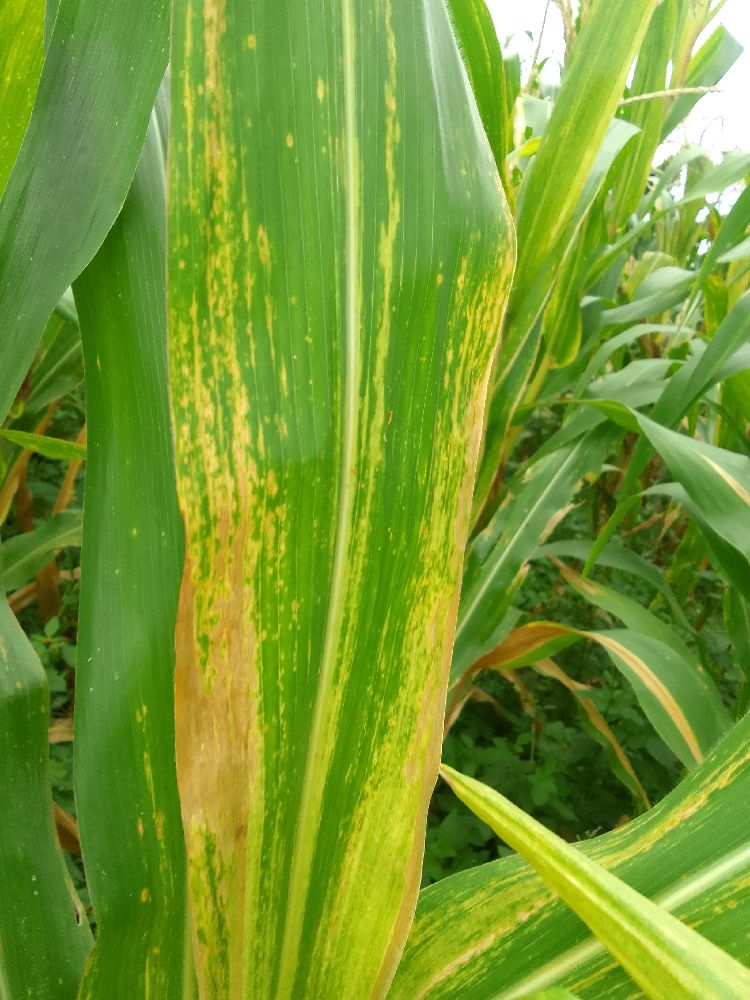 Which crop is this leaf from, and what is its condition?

maize, maize lethal necrosis
